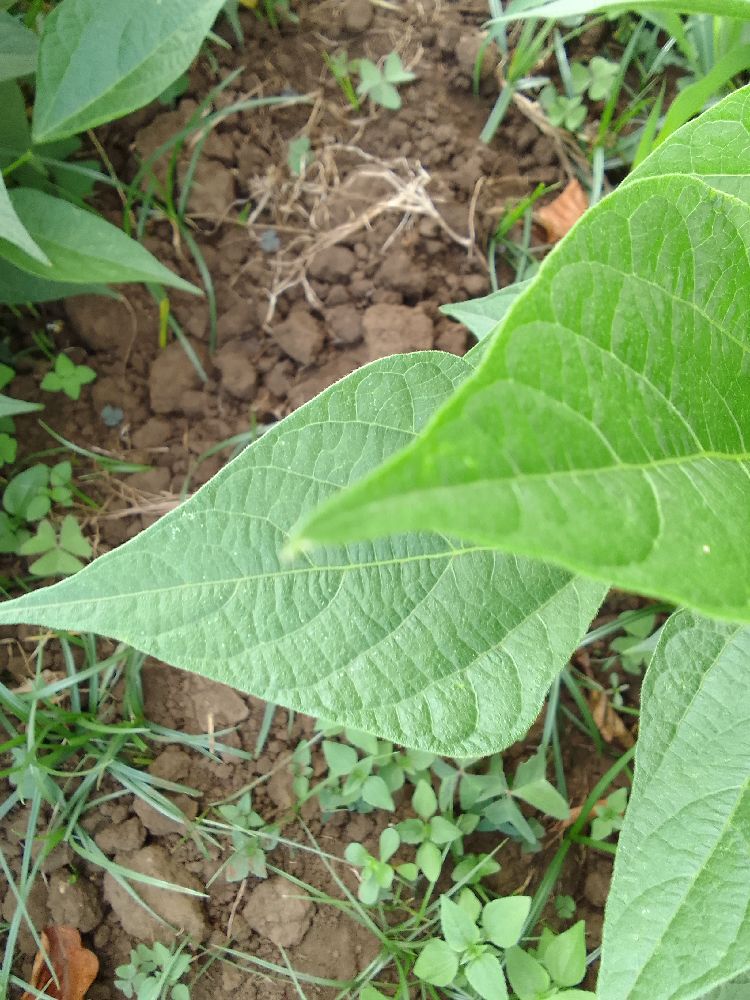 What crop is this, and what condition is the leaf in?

common bean, healthy
